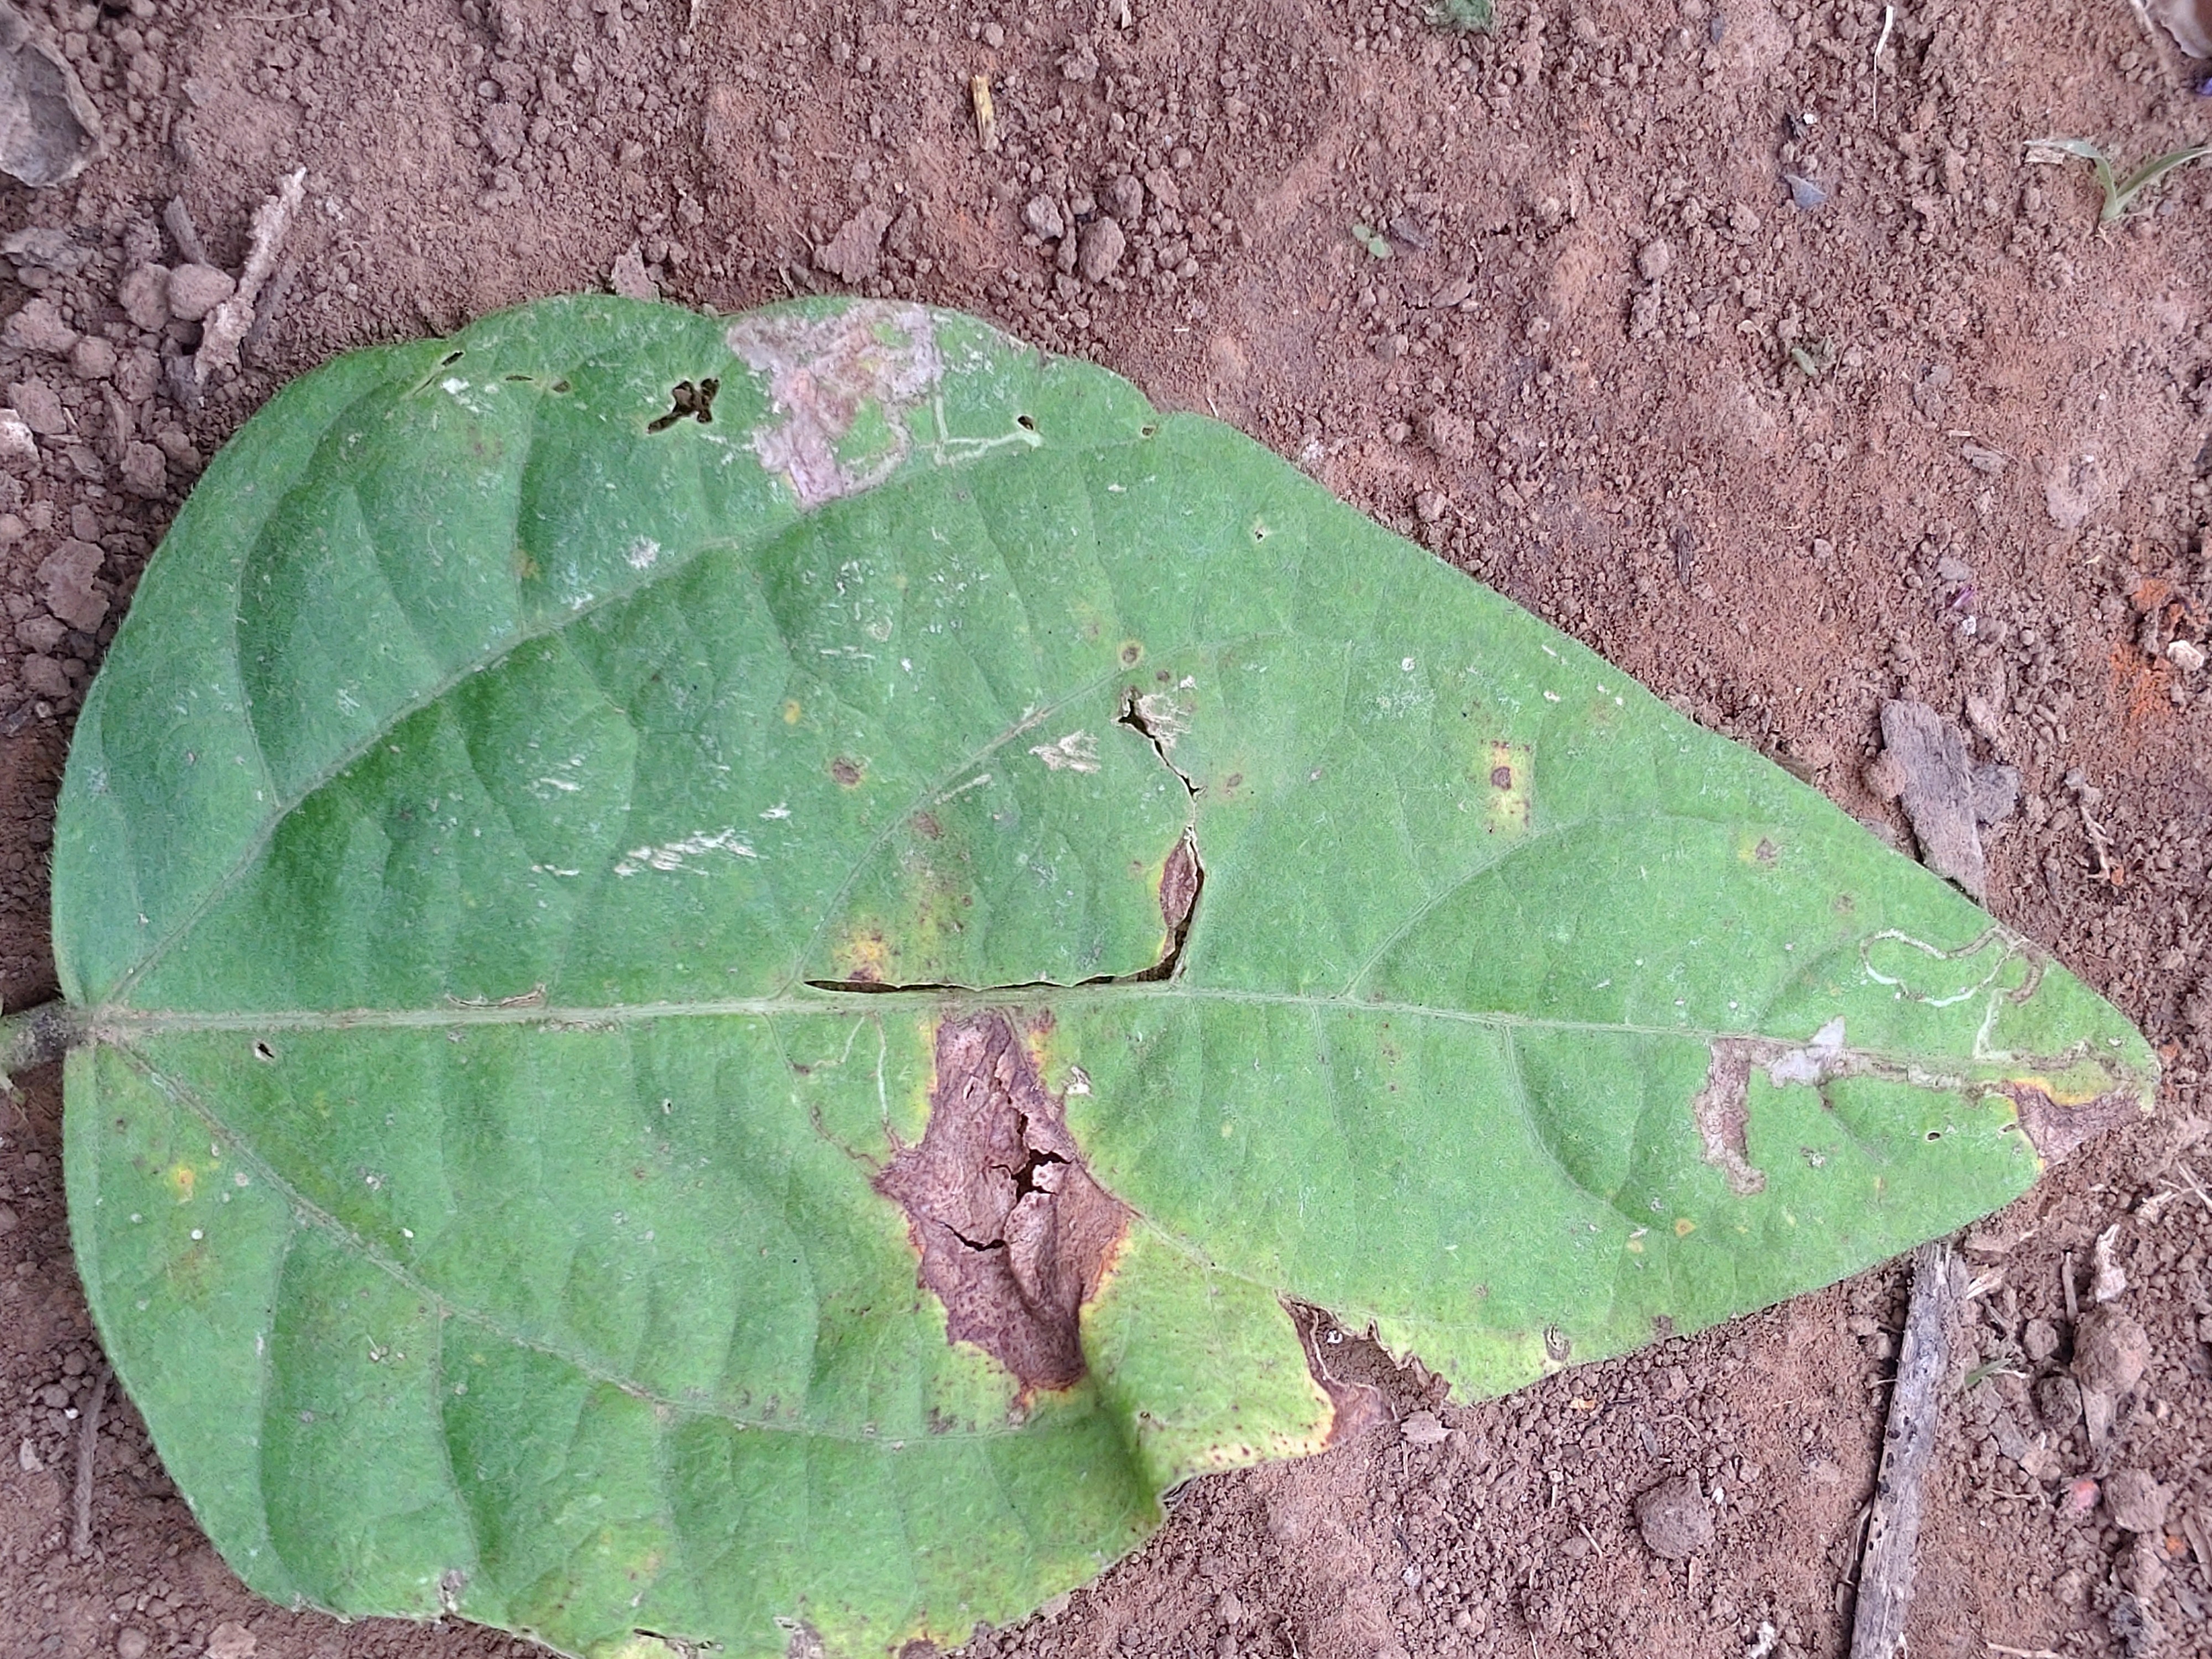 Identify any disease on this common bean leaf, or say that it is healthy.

anthracnose
